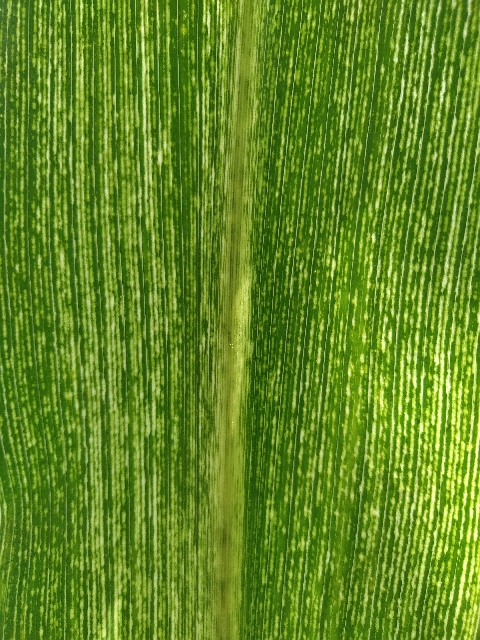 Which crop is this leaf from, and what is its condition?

maize, maize streak virus
